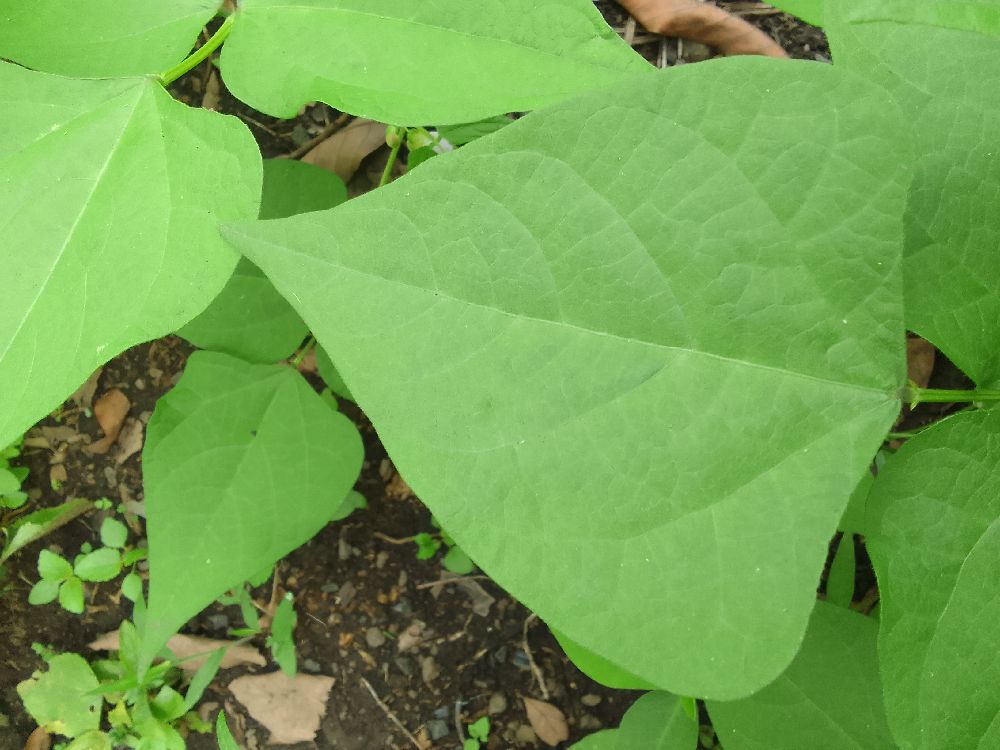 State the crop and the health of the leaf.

common bean, healthy
